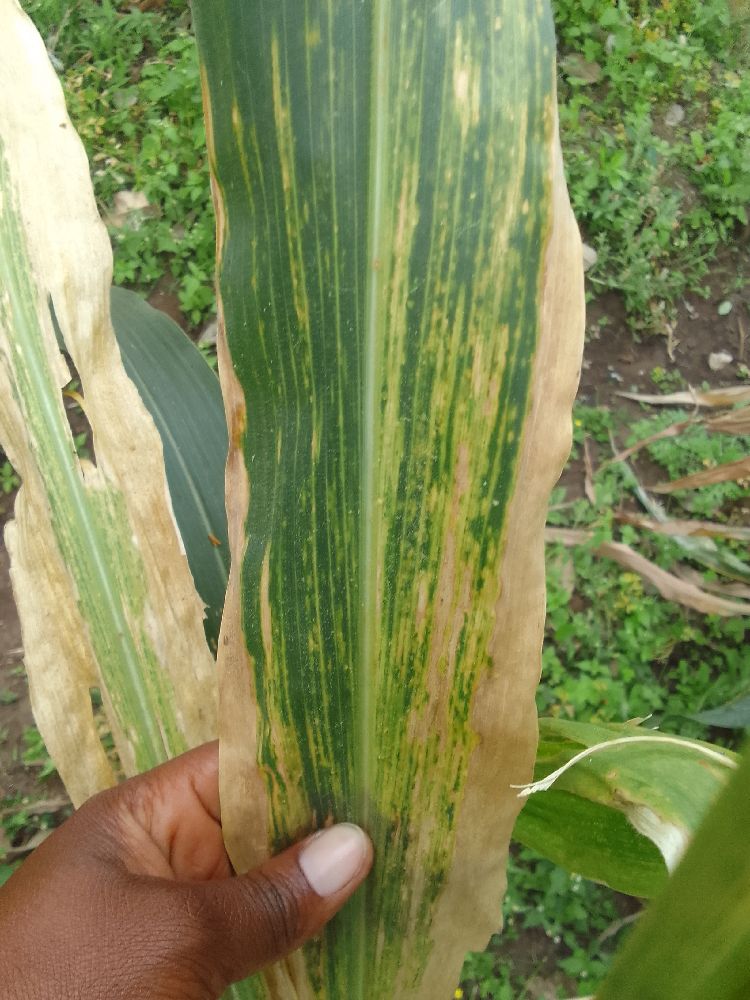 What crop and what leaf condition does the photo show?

maize, maize lethal necrosis
